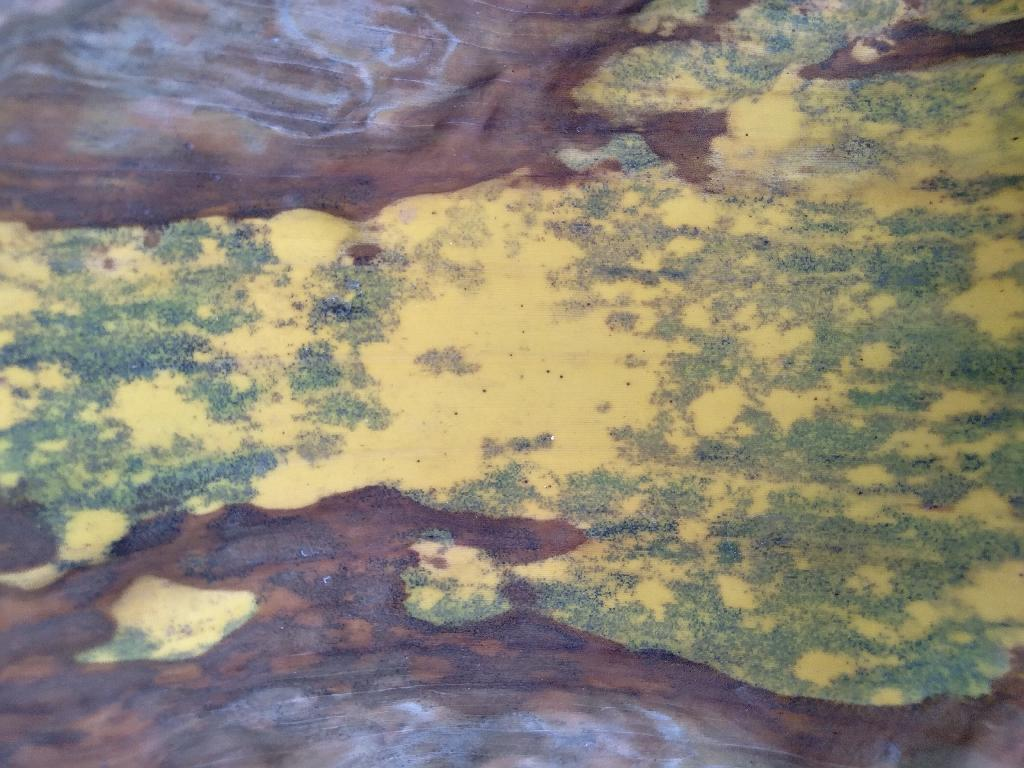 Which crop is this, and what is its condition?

banana, black sigatoka
